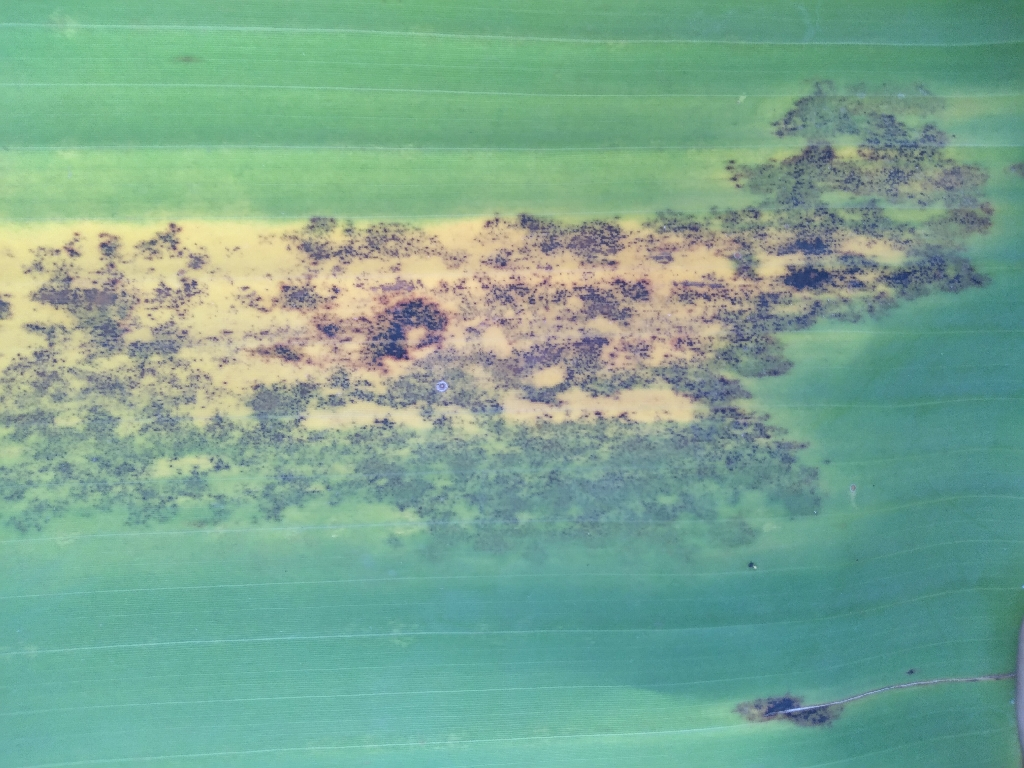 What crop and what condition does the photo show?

banana, black sigatoka
